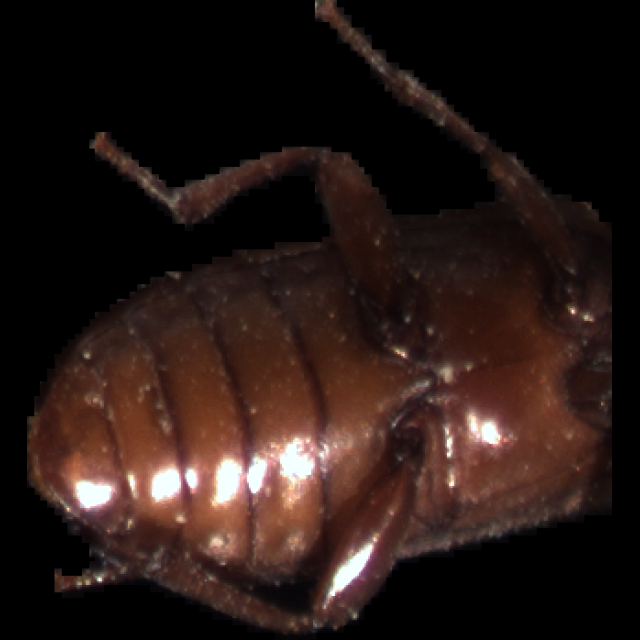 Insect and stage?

mealworm beetle
